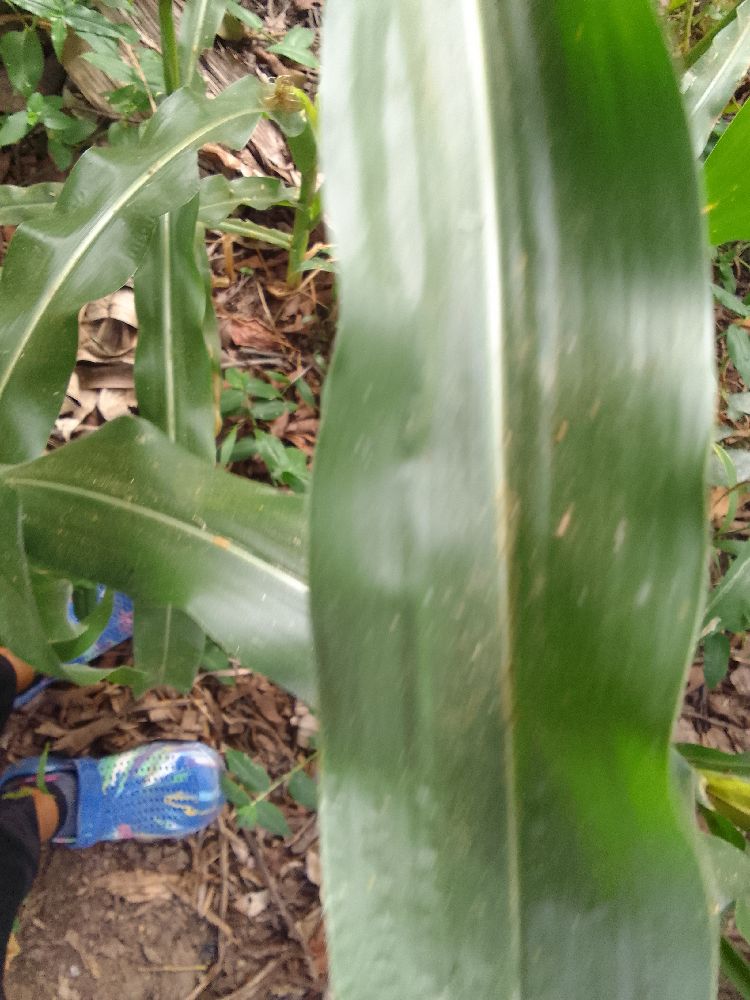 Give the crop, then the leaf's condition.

maize, healthy
